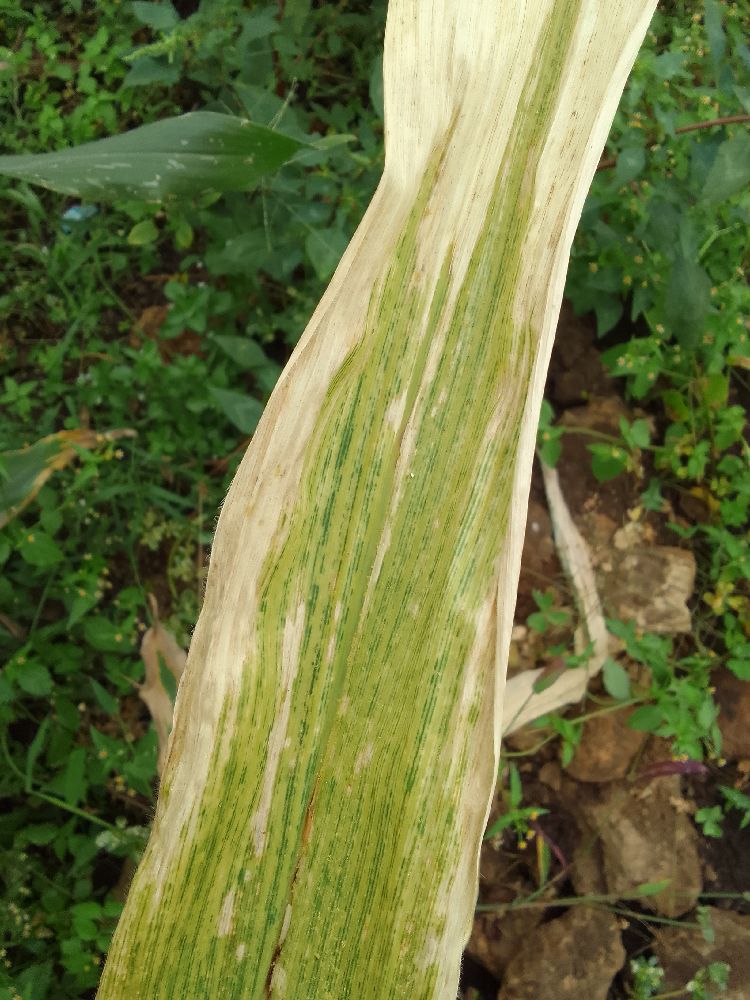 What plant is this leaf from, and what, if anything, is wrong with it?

maize, maize lethal necrosis
